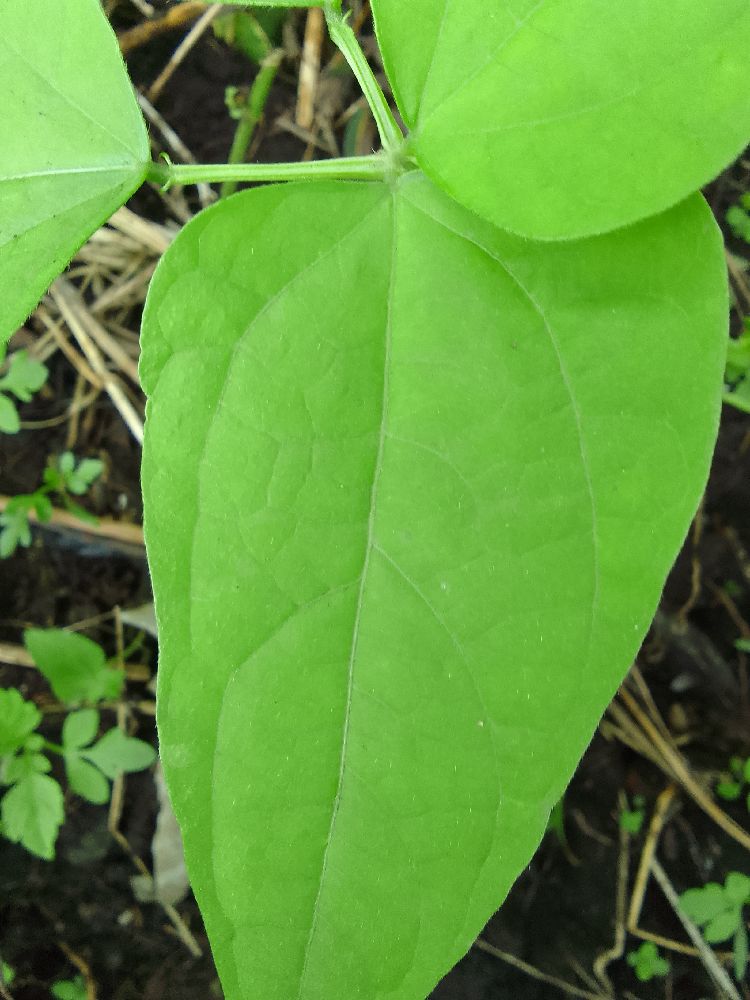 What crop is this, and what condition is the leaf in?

common bean, healthy
